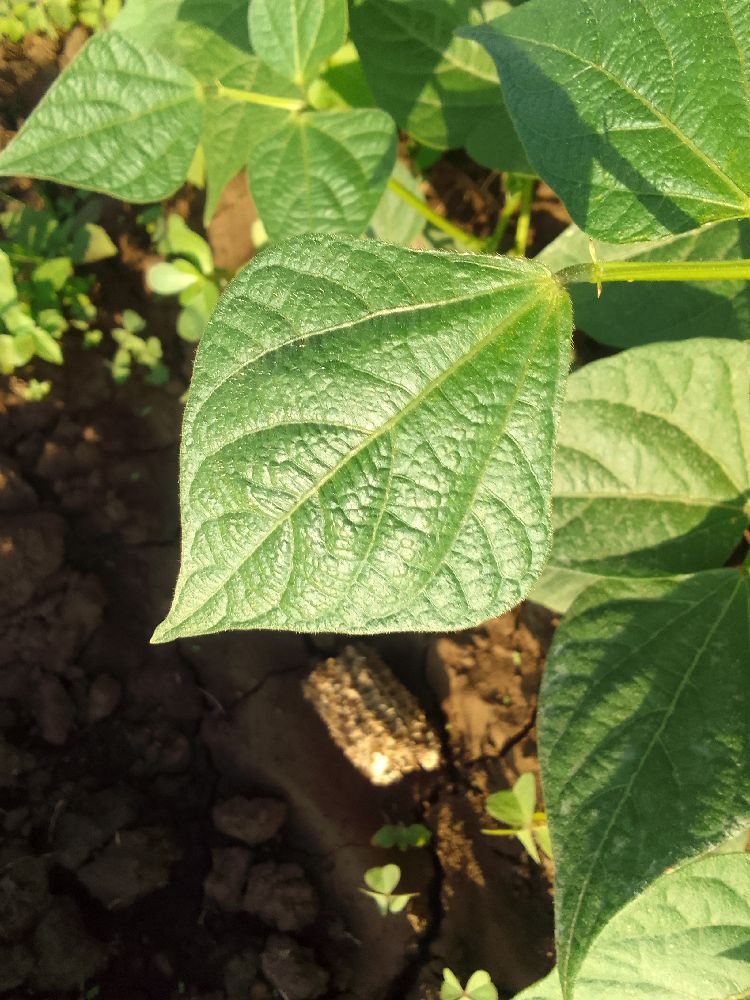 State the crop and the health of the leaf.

common bean, healthy
